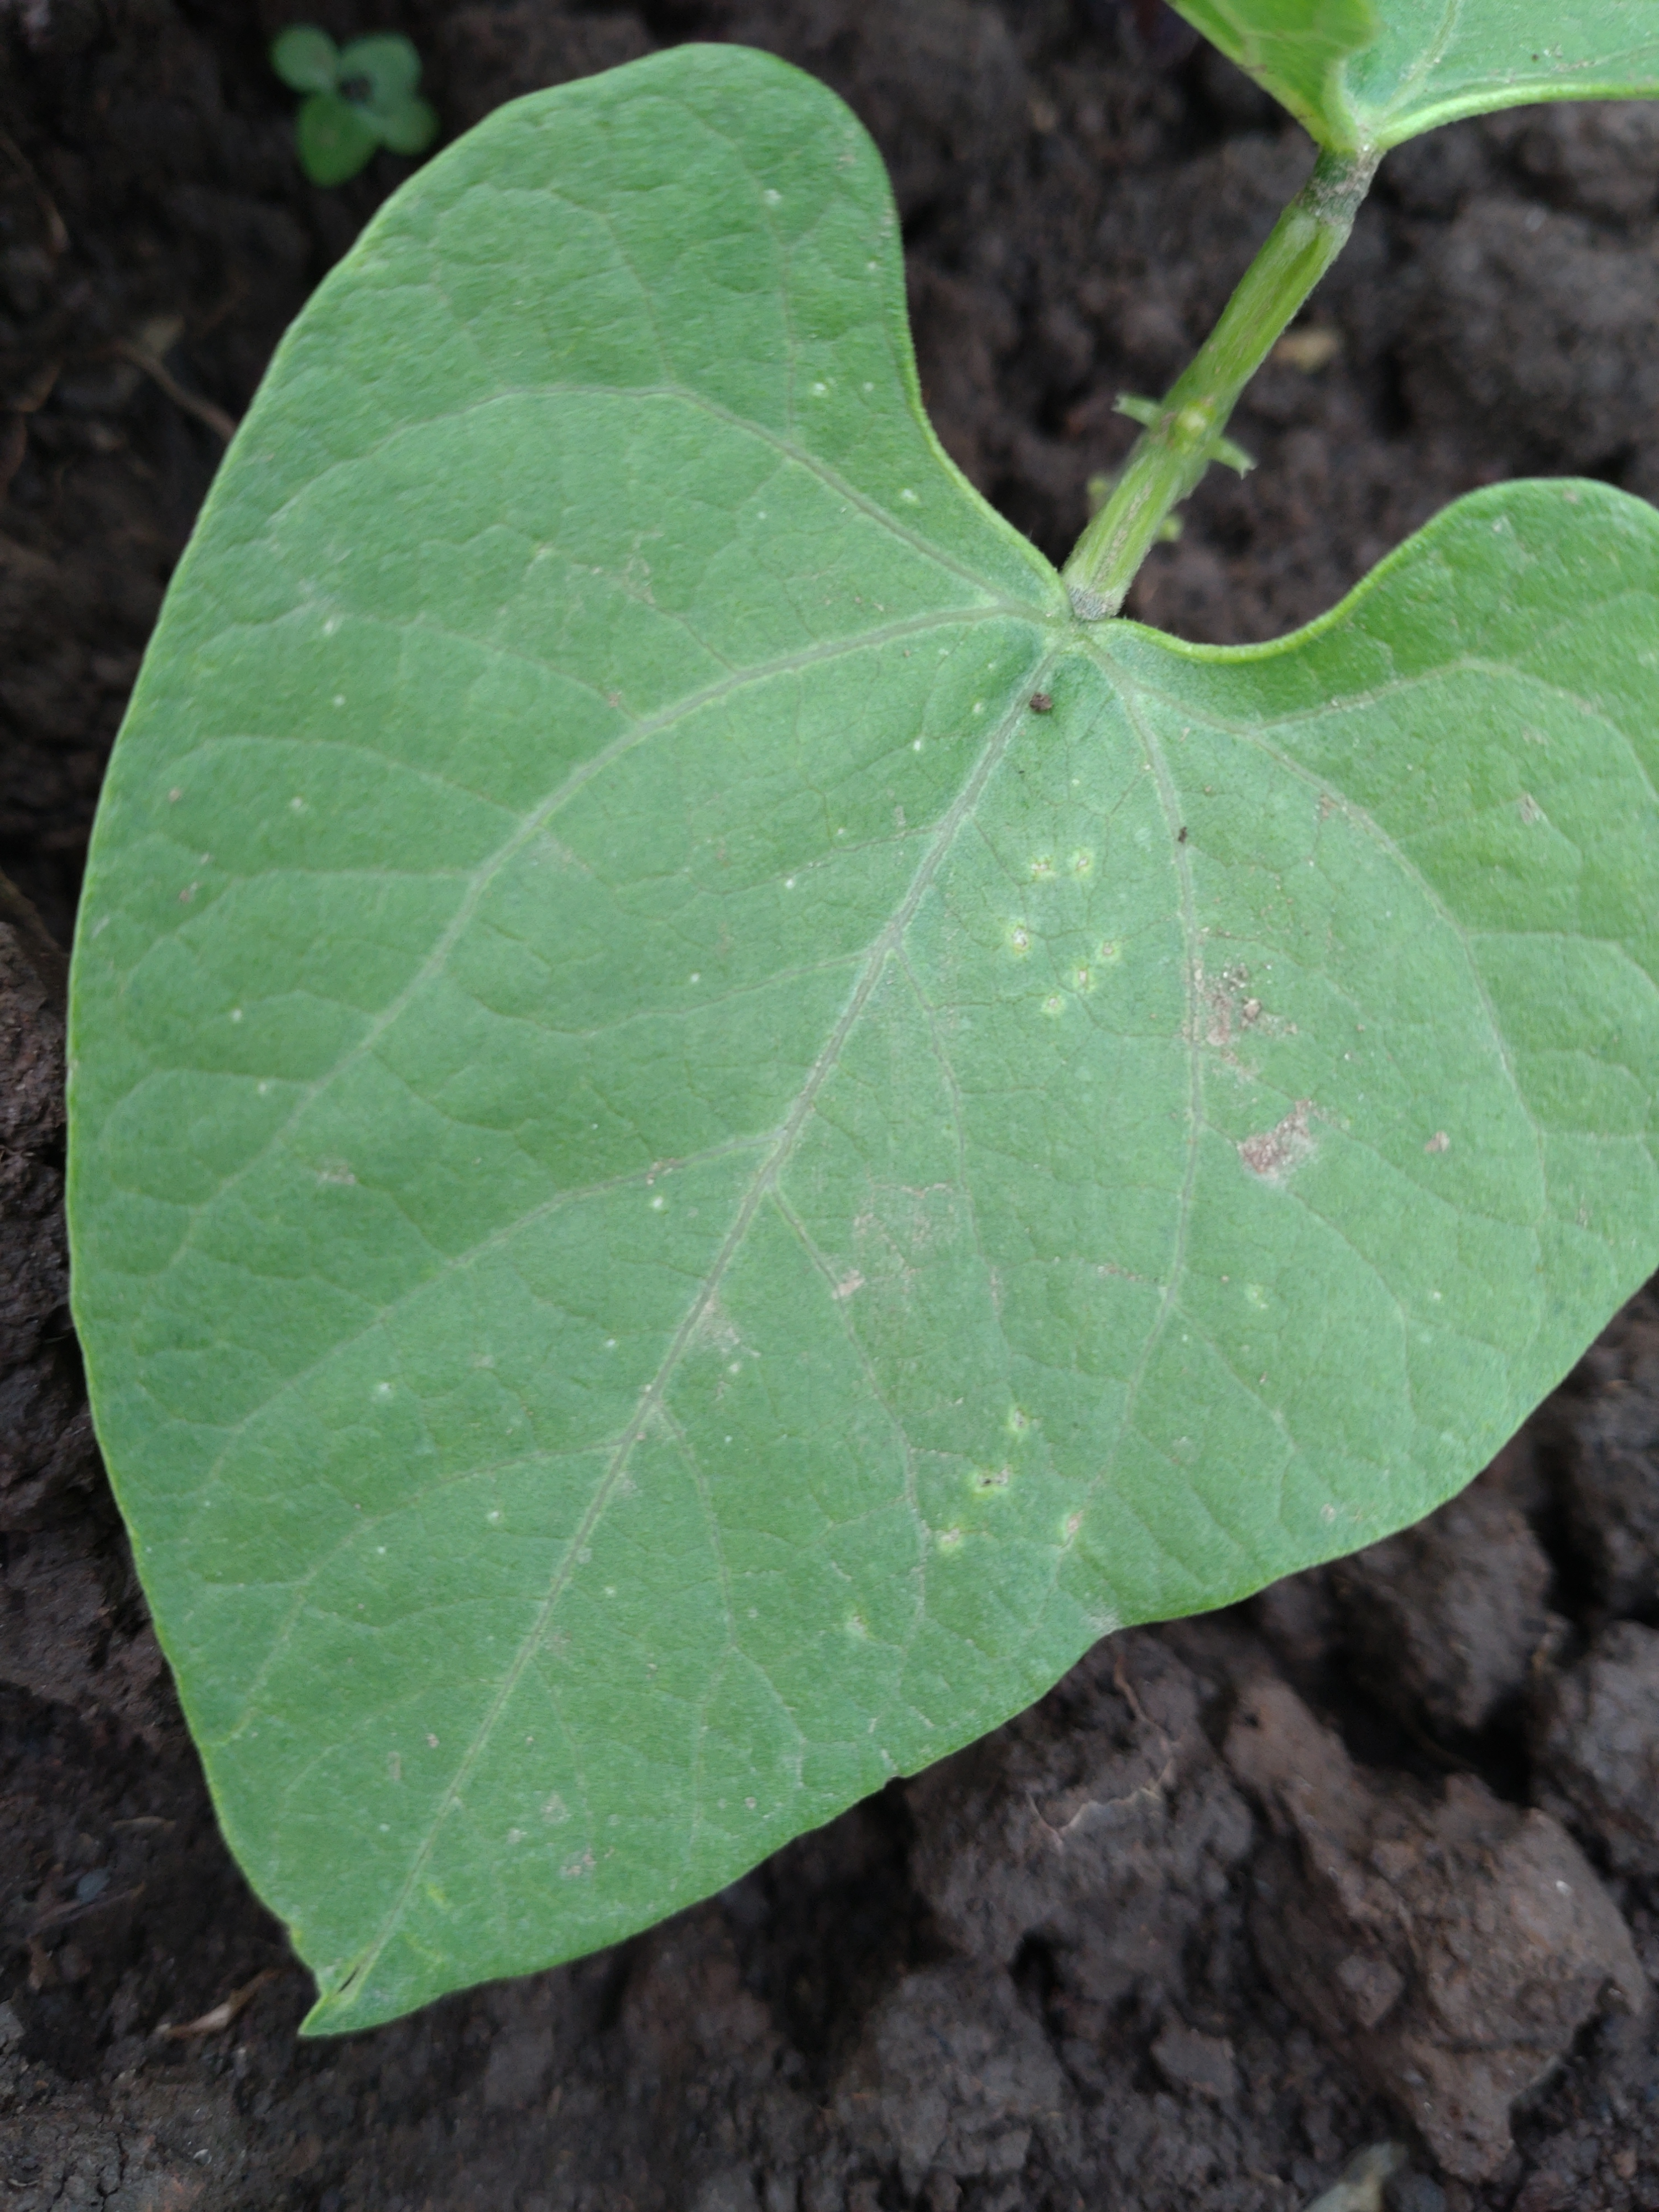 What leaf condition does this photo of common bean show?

healthy
